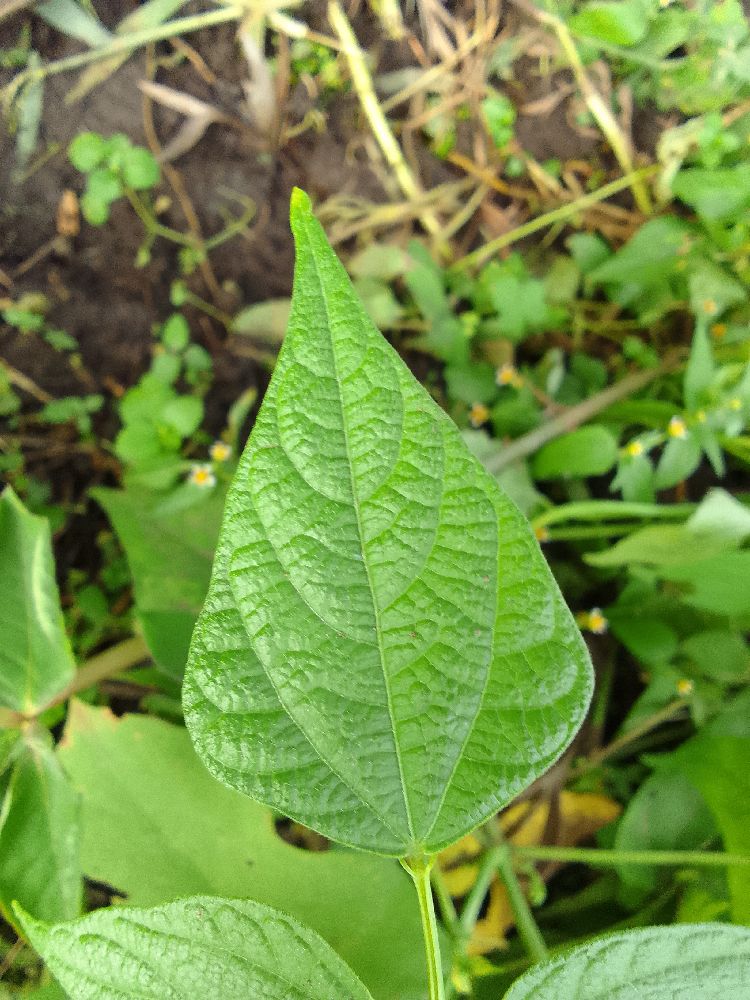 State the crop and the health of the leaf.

common bean, healthy
